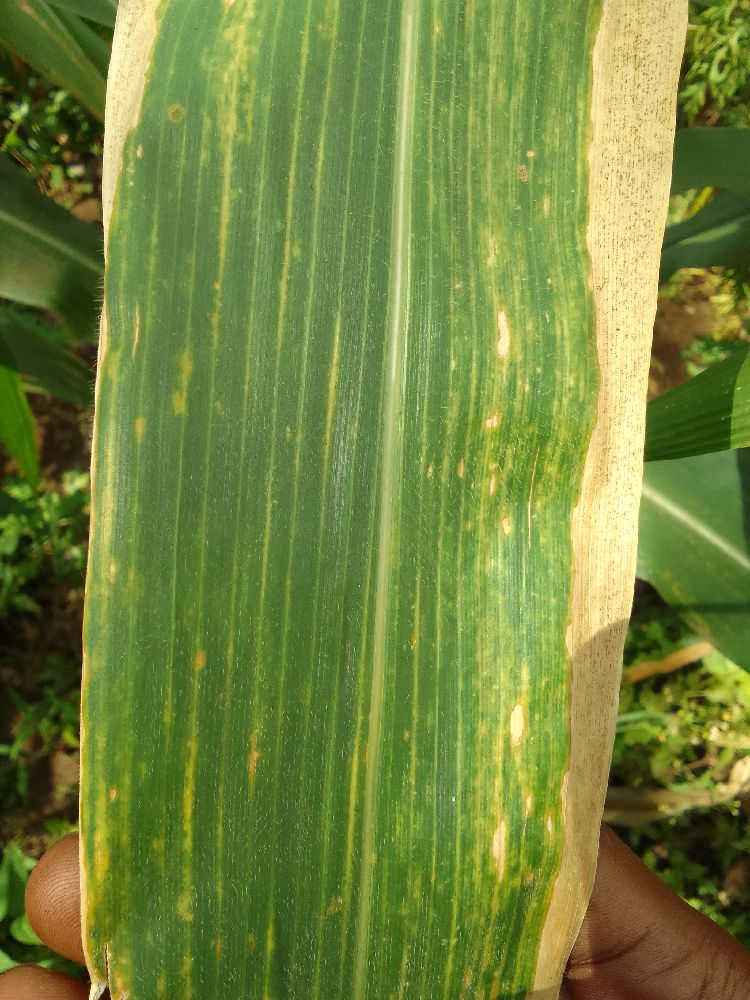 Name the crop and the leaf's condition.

maize, maize lethal necrosis
